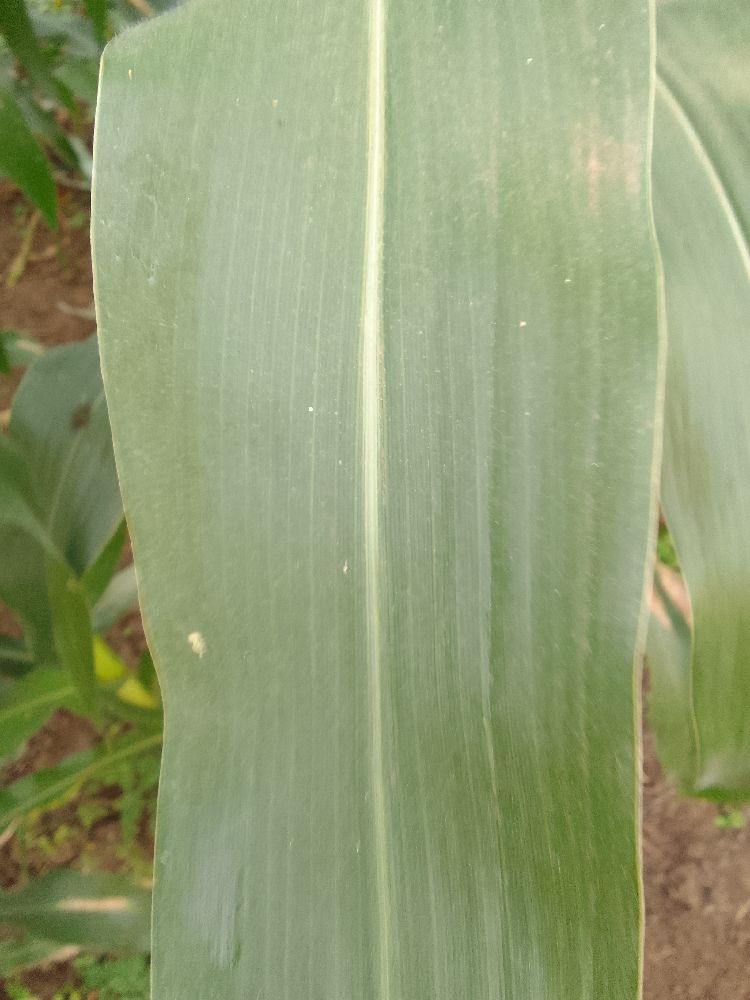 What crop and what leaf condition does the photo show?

maize, healthy
